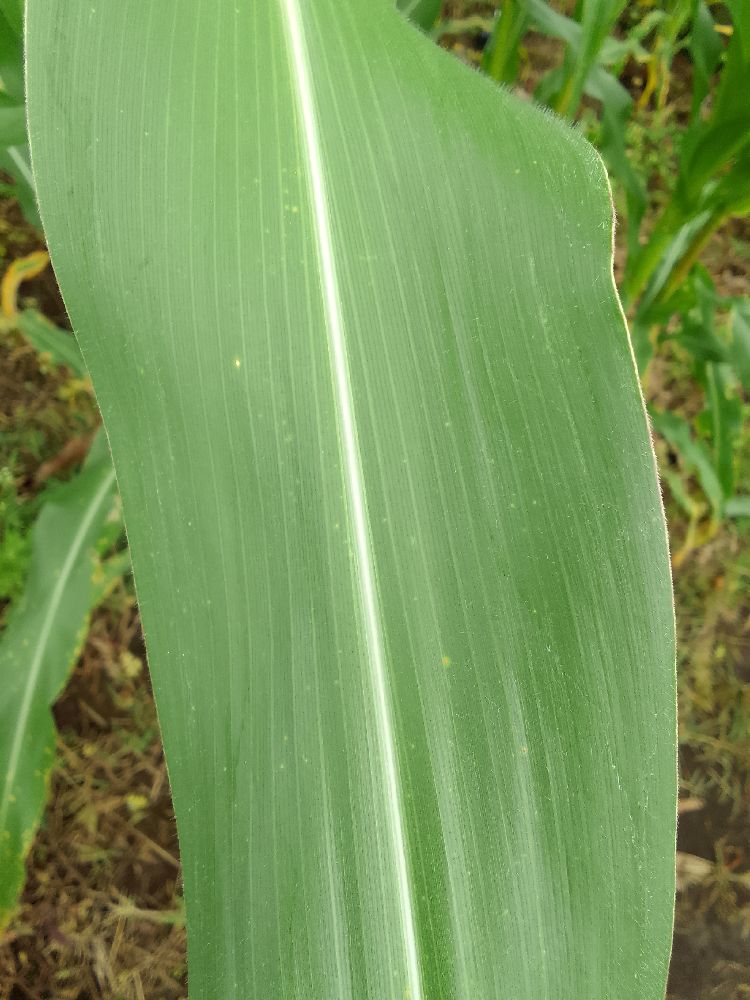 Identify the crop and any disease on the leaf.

maize, healthy
